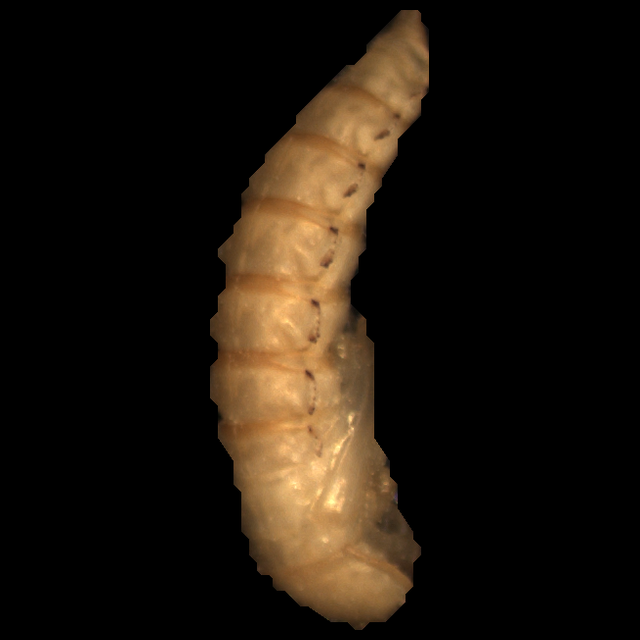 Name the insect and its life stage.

mealworm pupa
